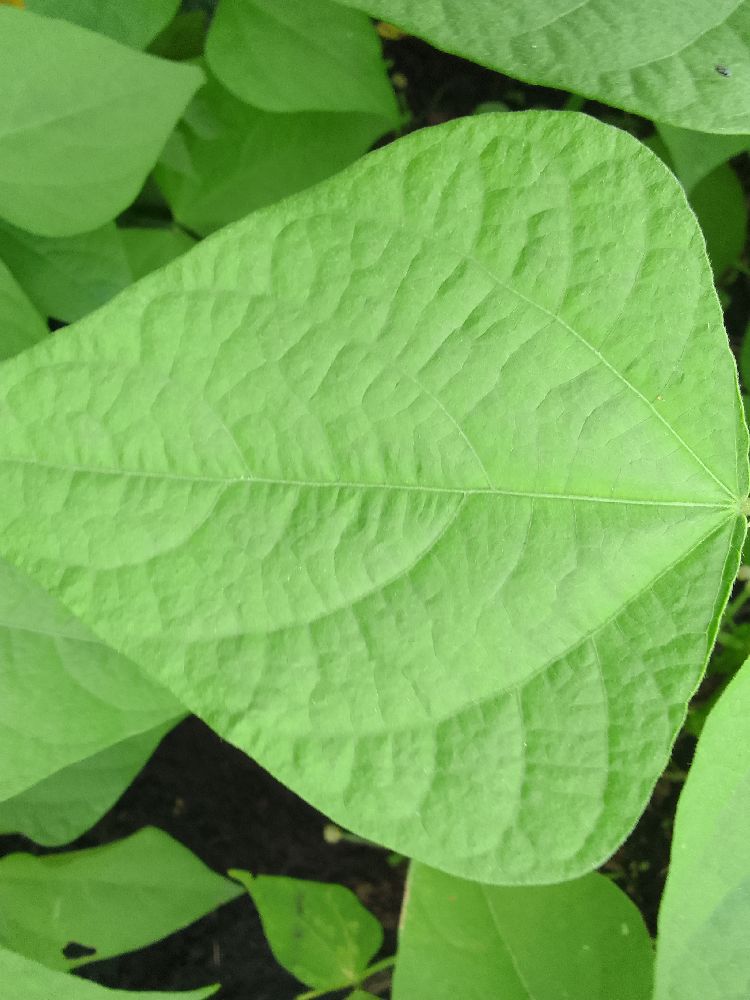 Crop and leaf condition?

common bean, healthy
